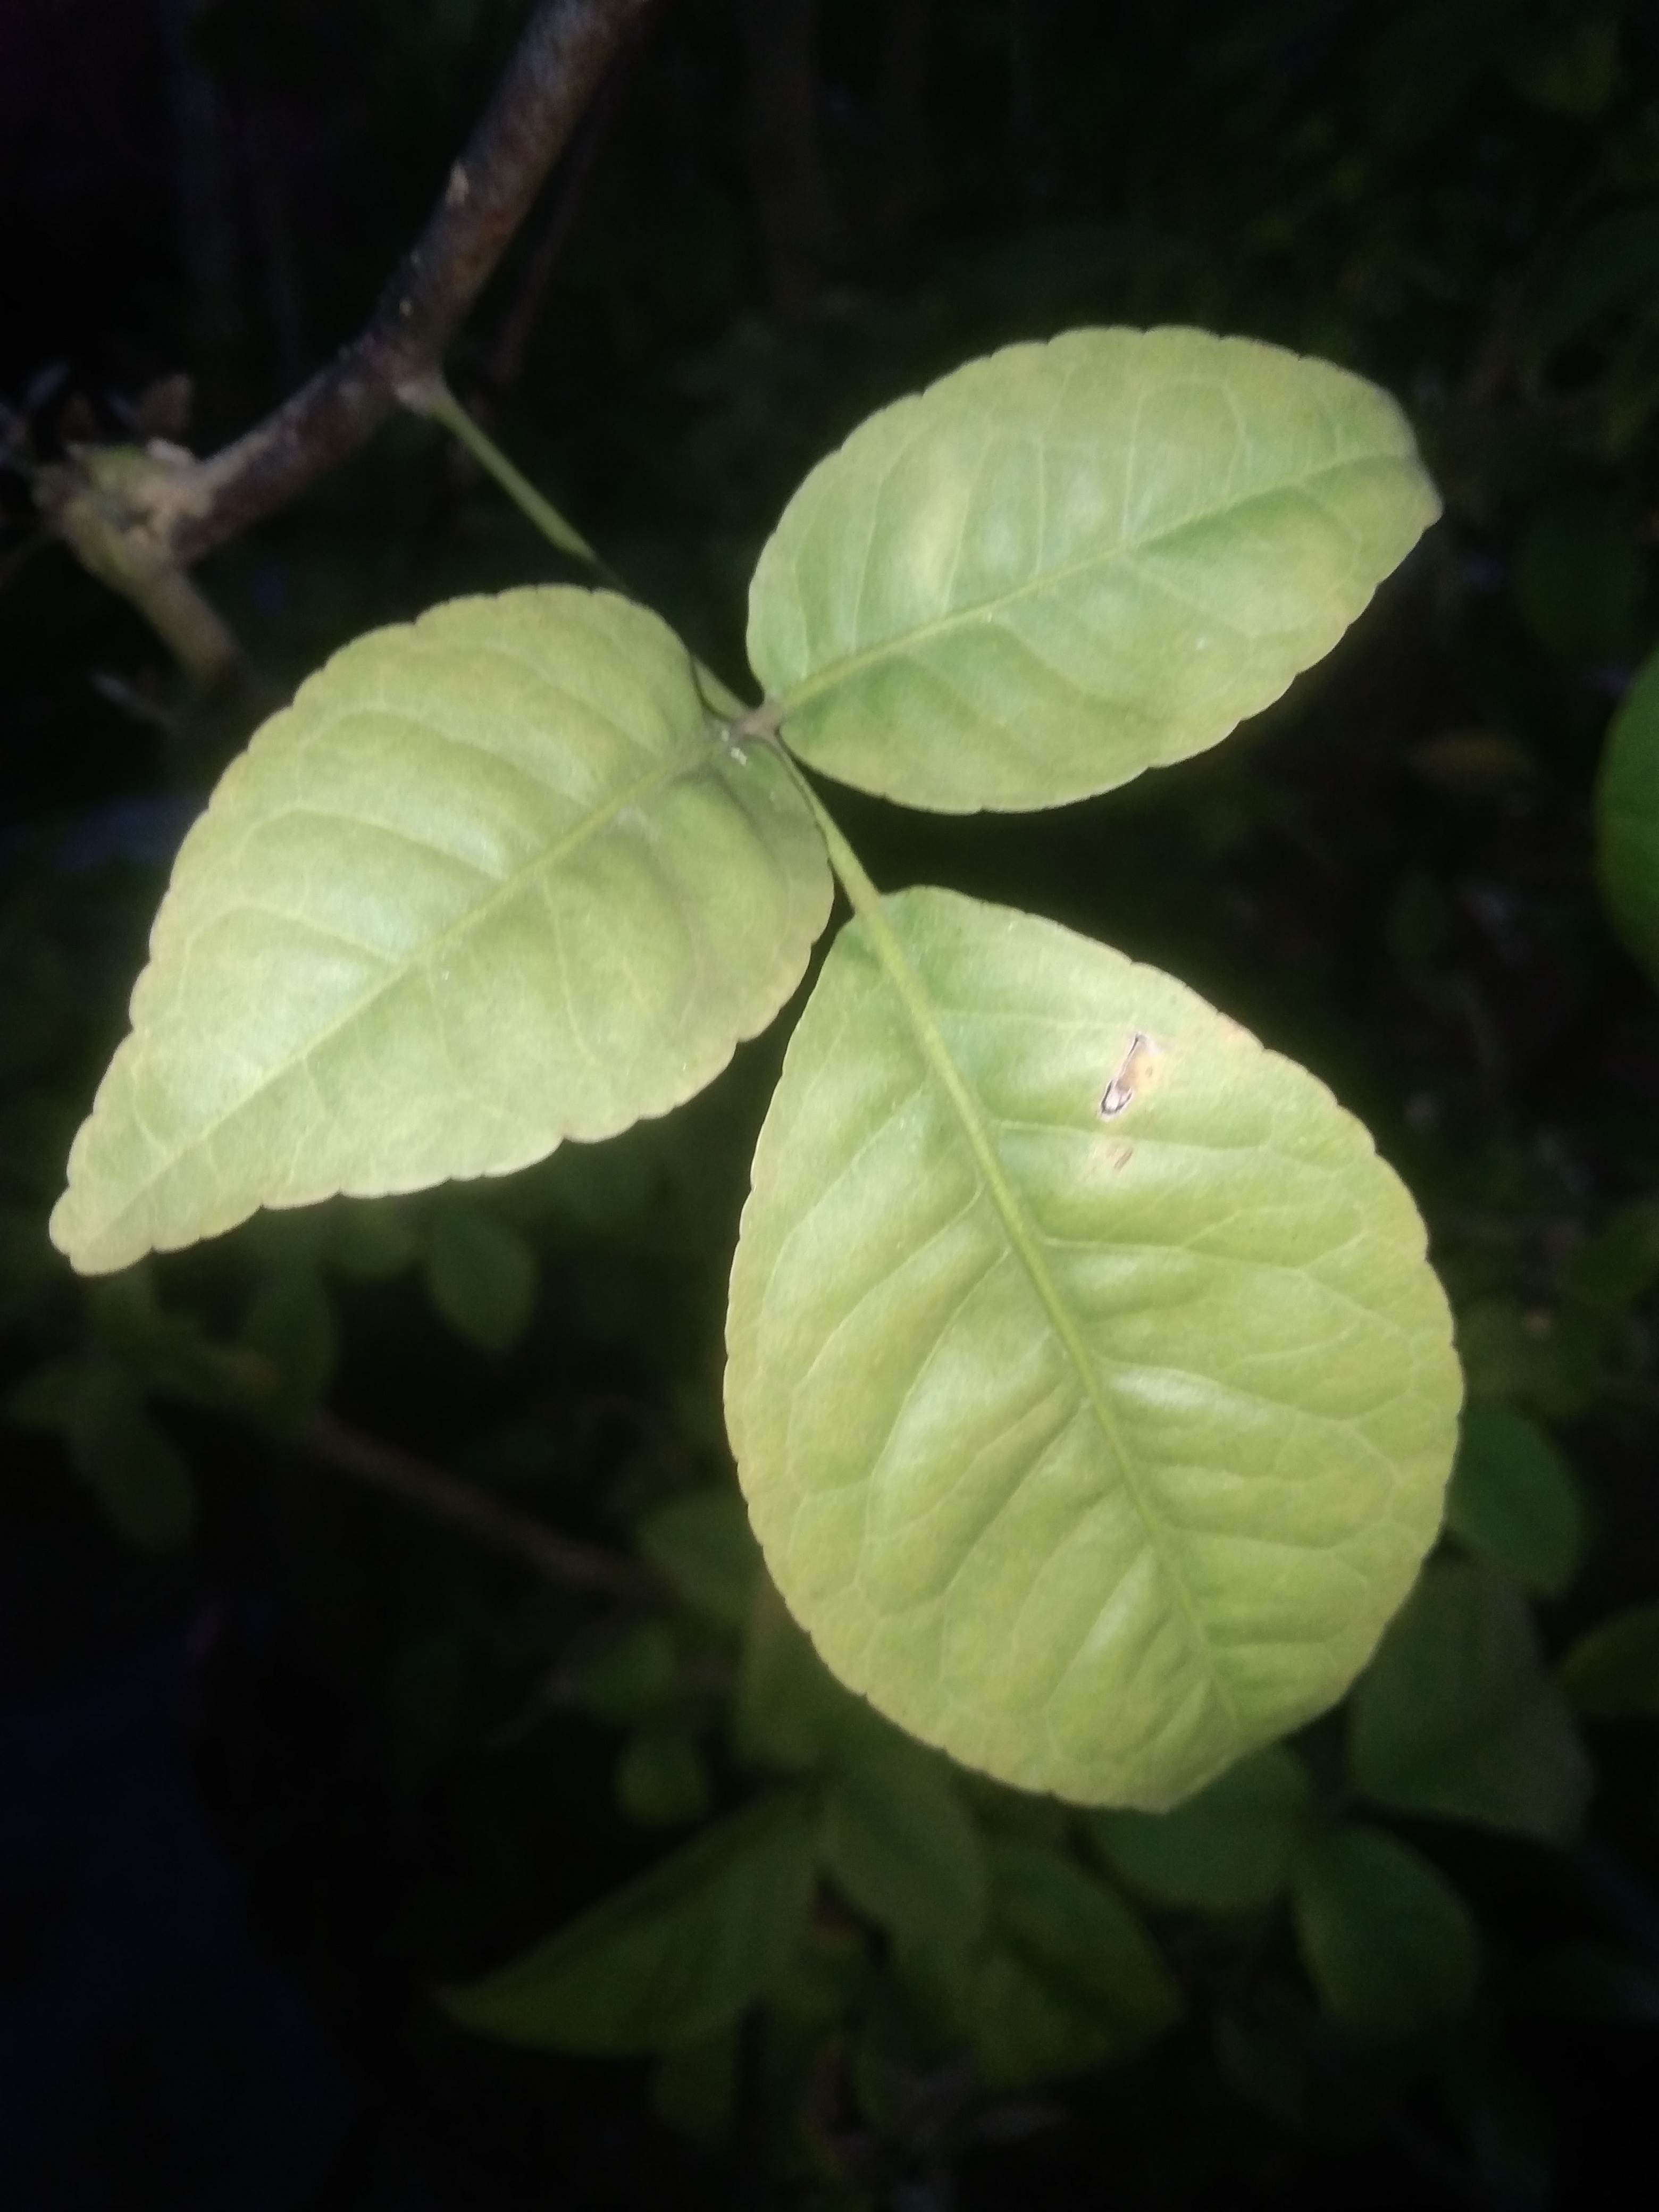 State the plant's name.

wood apple
